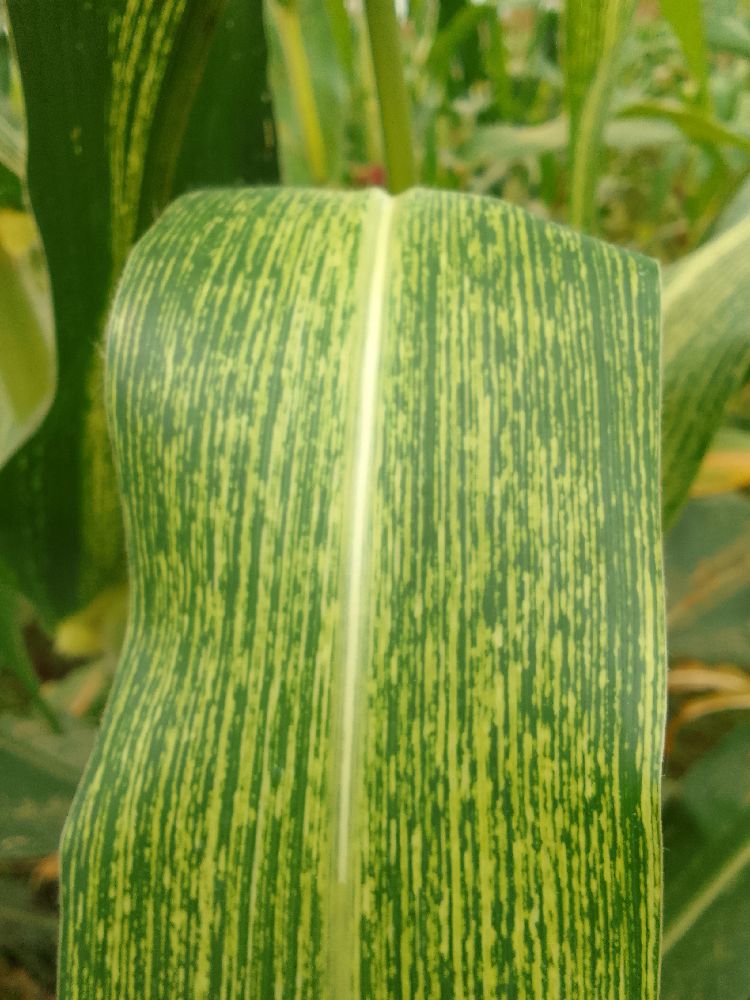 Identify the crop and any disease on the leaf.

maize, maize streak virus
